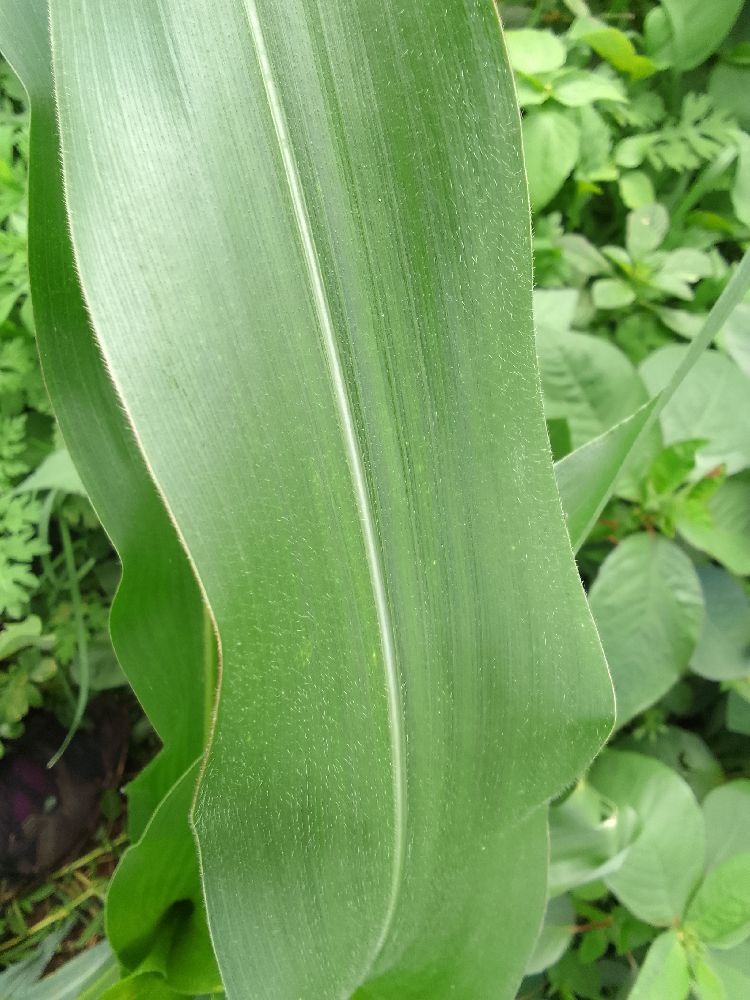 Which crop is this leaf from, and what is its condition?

maize, healthy
